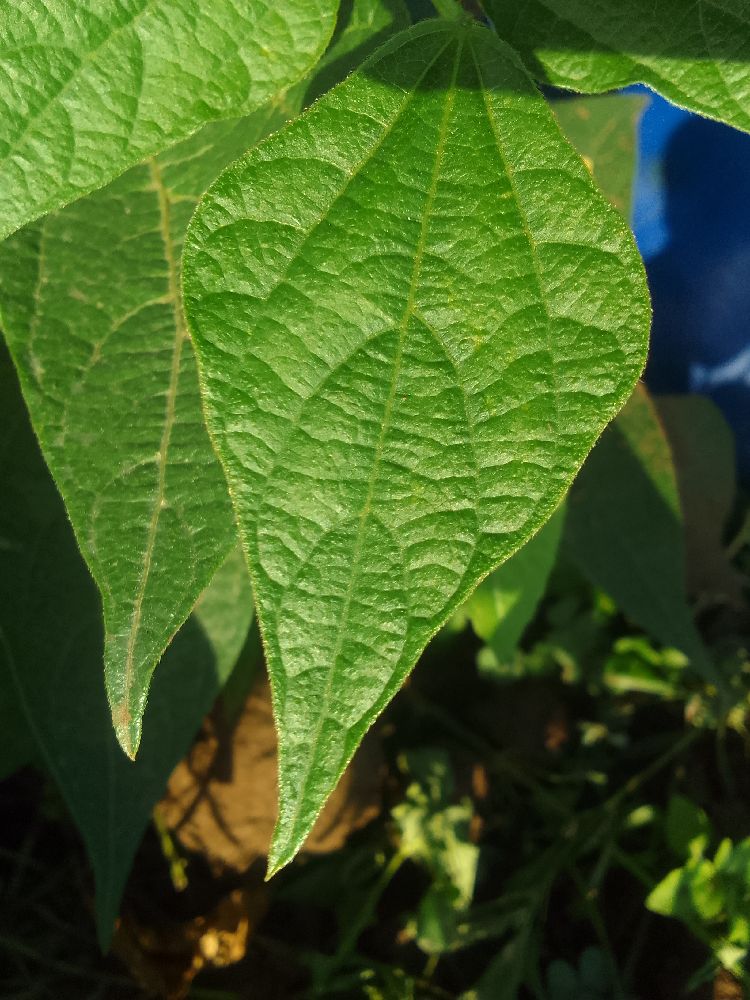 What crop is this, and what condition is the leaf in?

common bean, healthy
